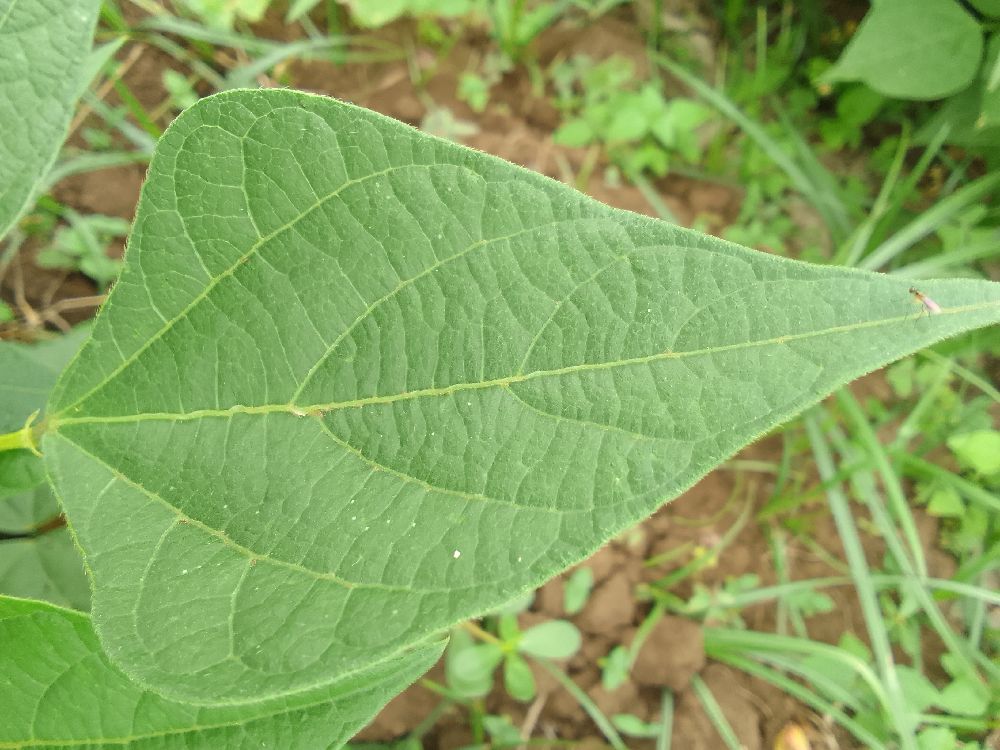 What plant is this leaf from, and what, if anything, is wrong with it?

common bean, healthy
